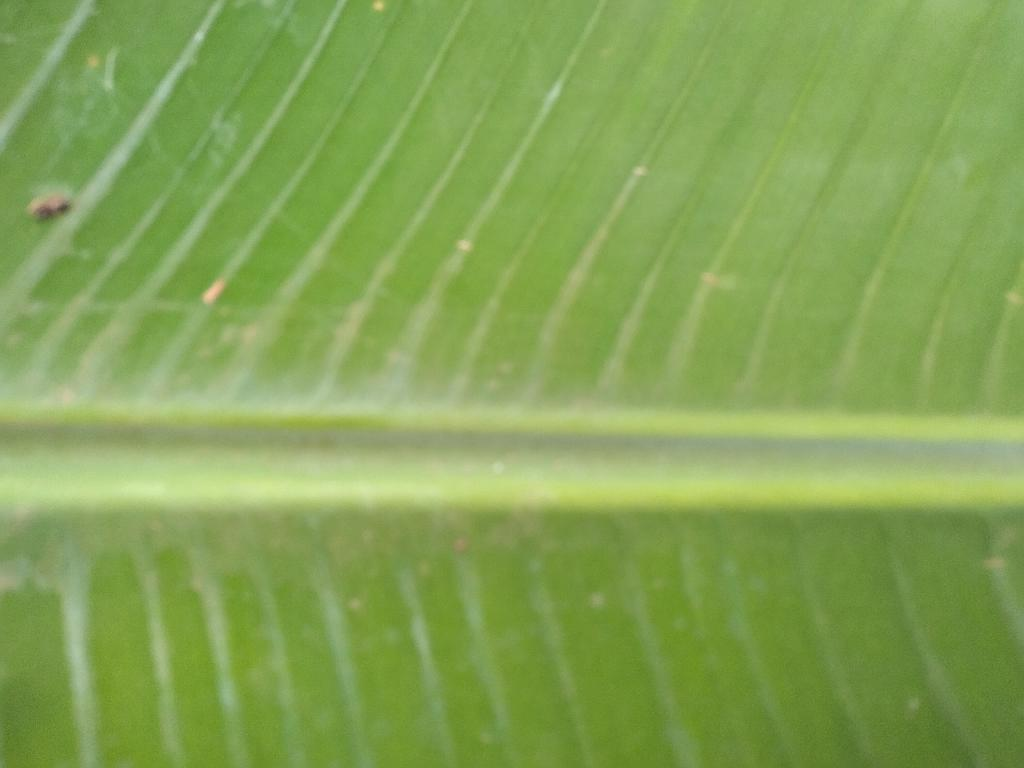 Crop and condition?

banana, healthy
